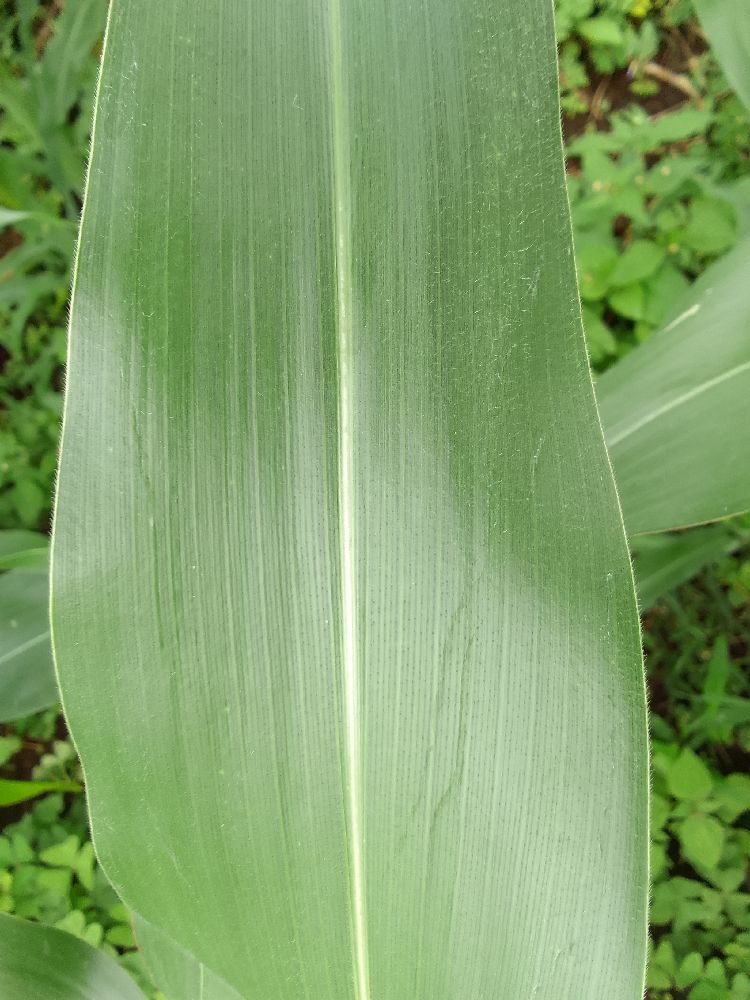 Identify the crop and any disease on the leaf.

maize, healthy
